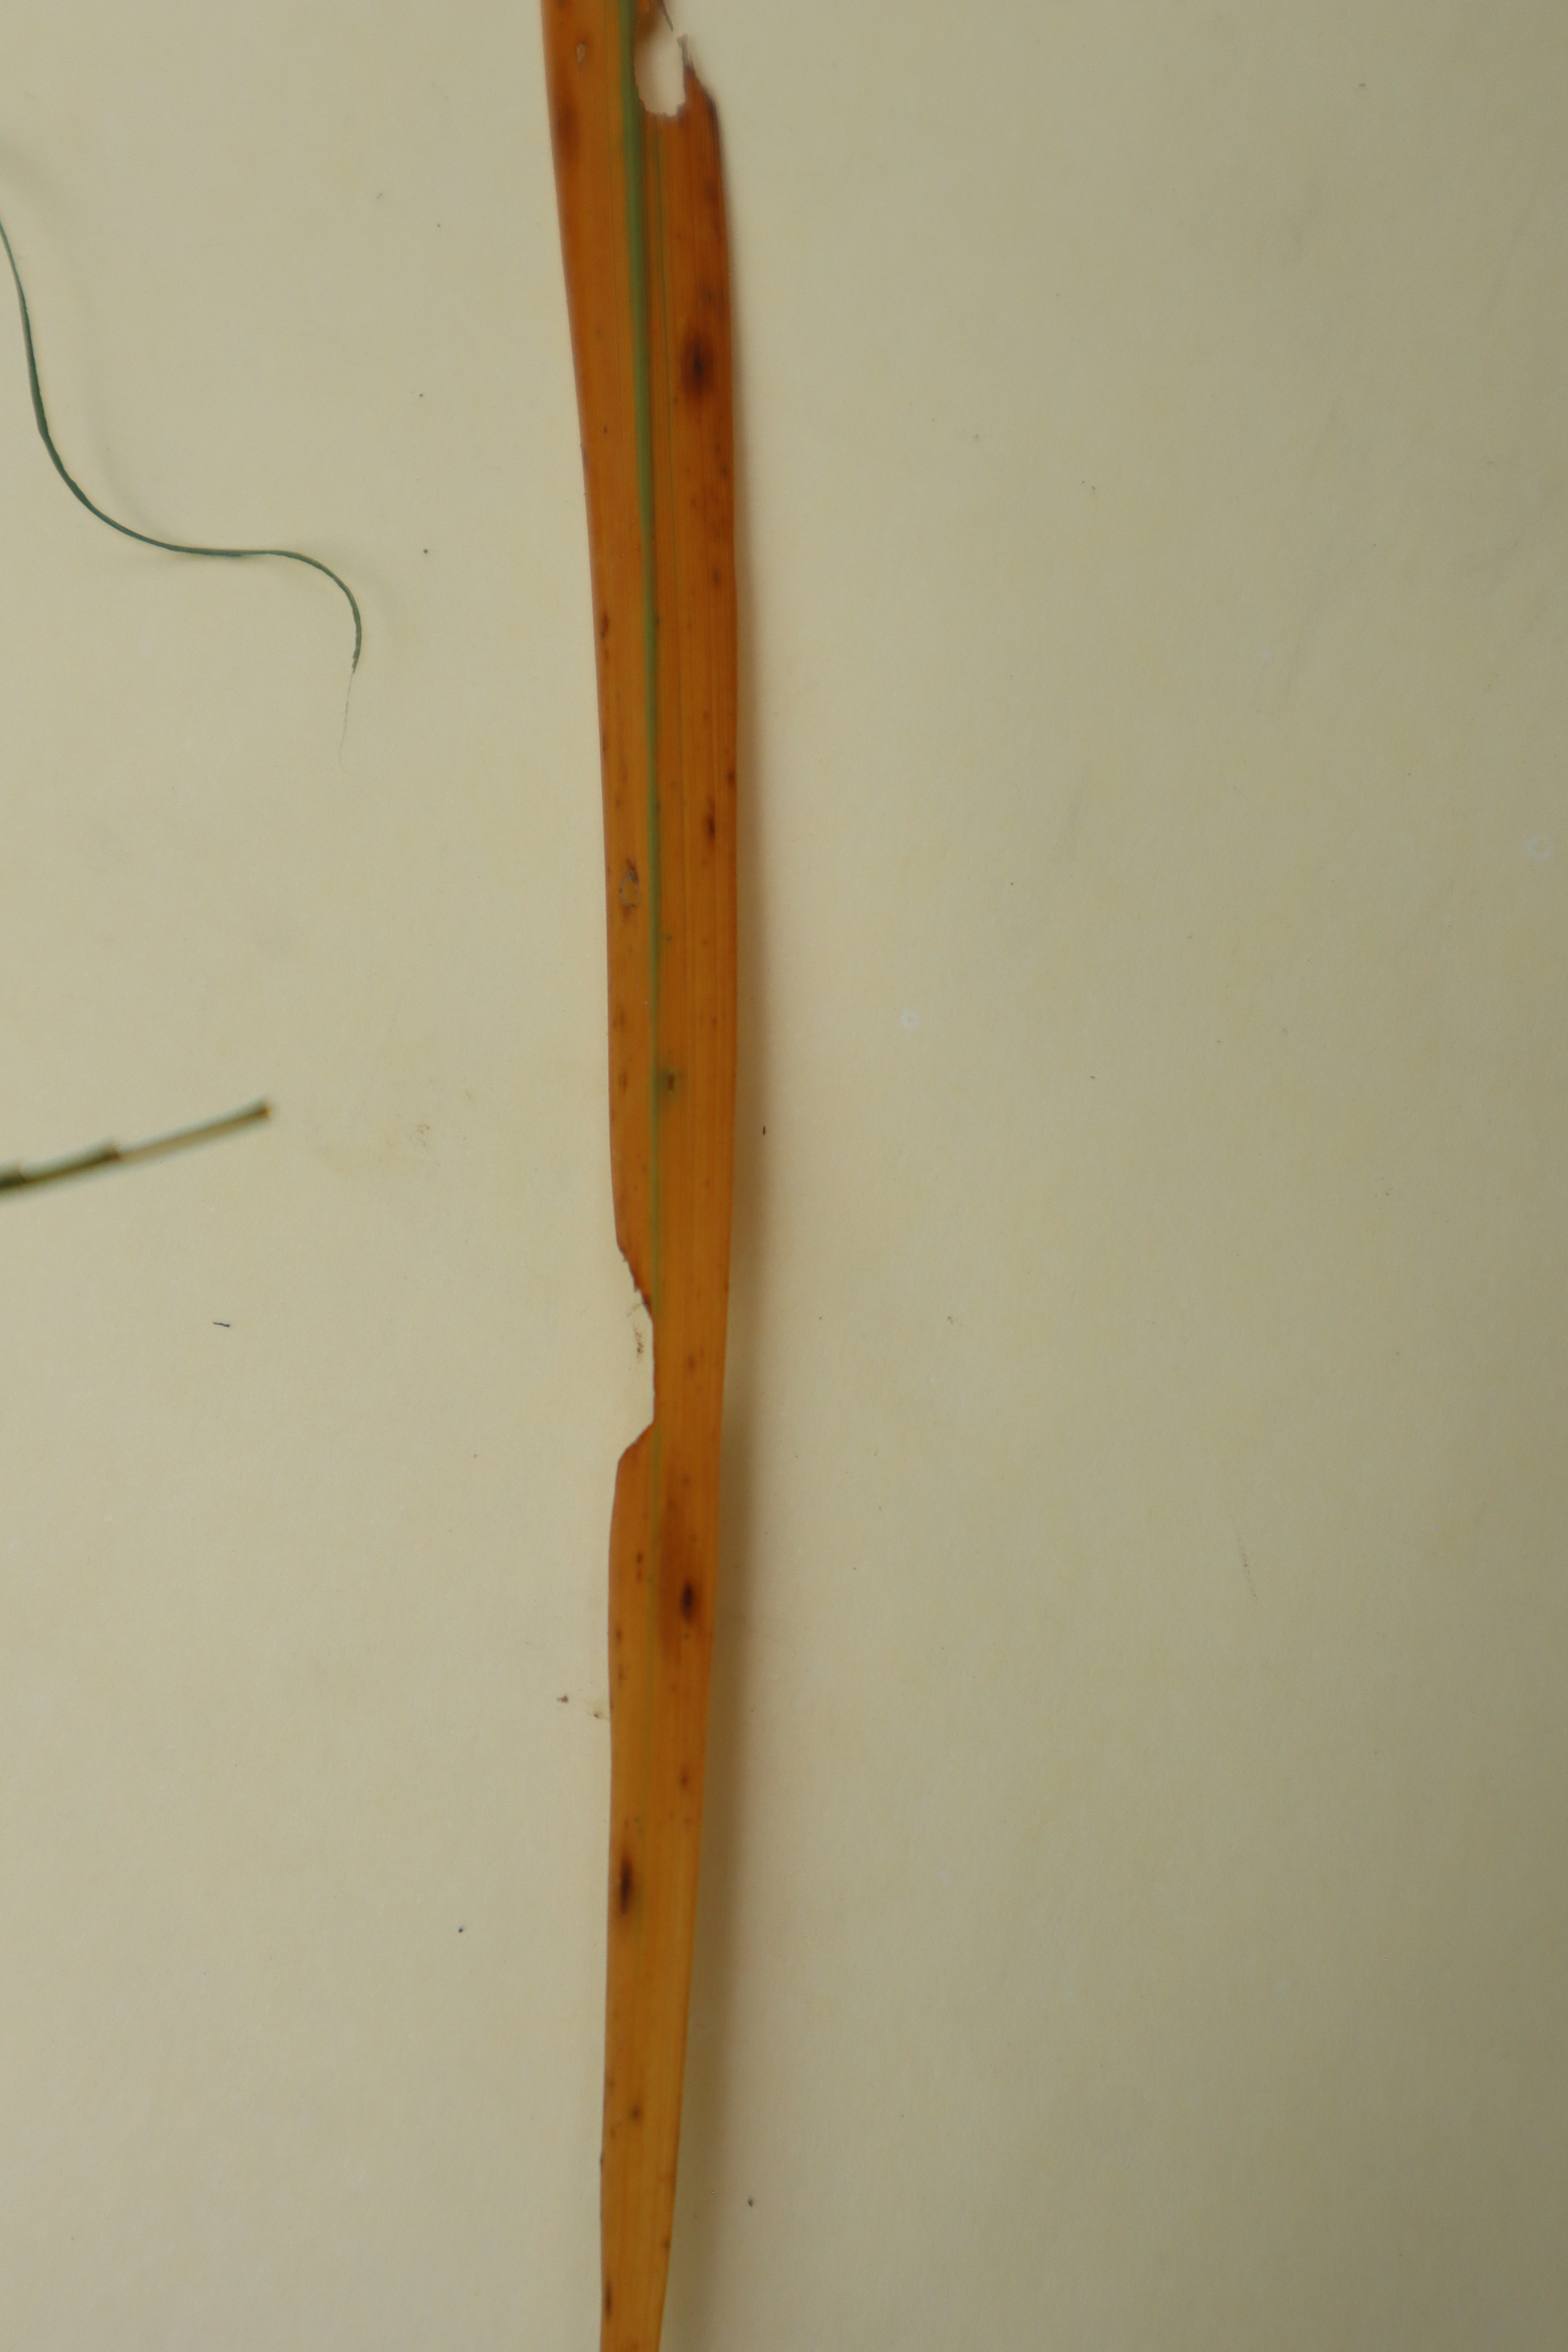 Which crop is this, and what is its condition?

rice, tungro virus disease
